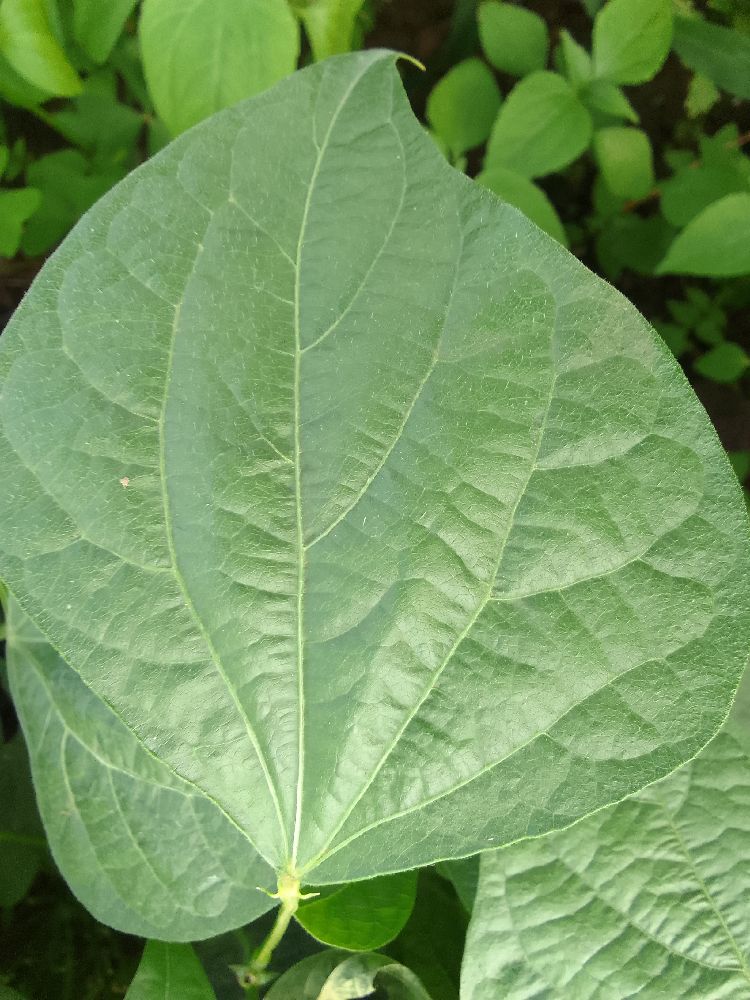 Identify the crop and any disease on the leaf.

common bean, healthy
